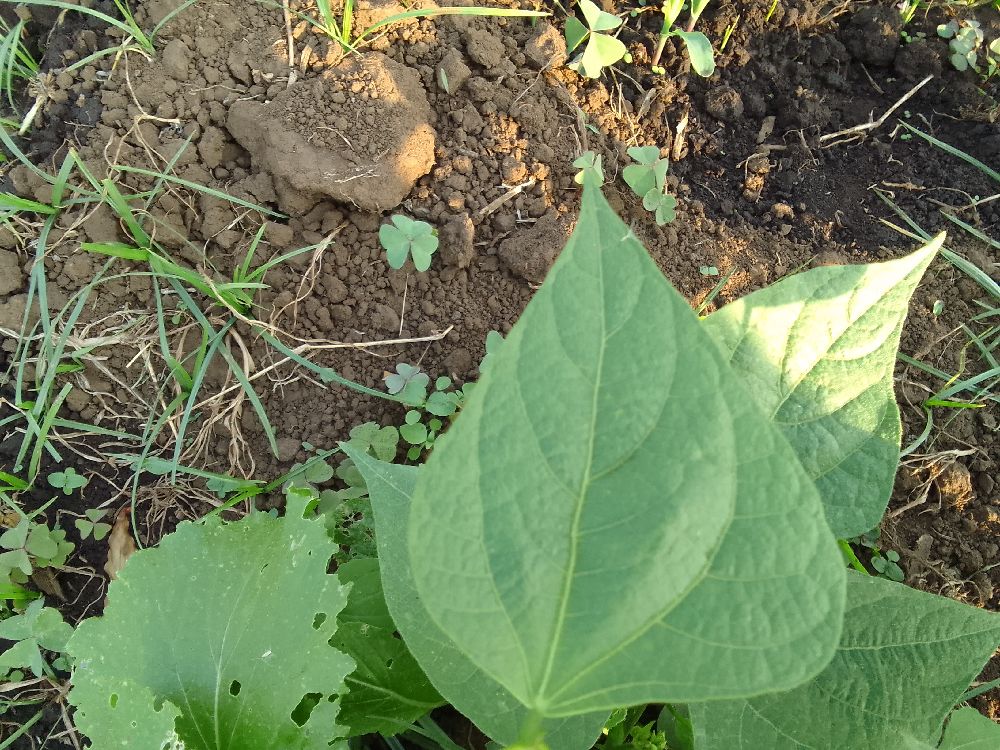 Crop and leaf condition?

common bean, healthy
